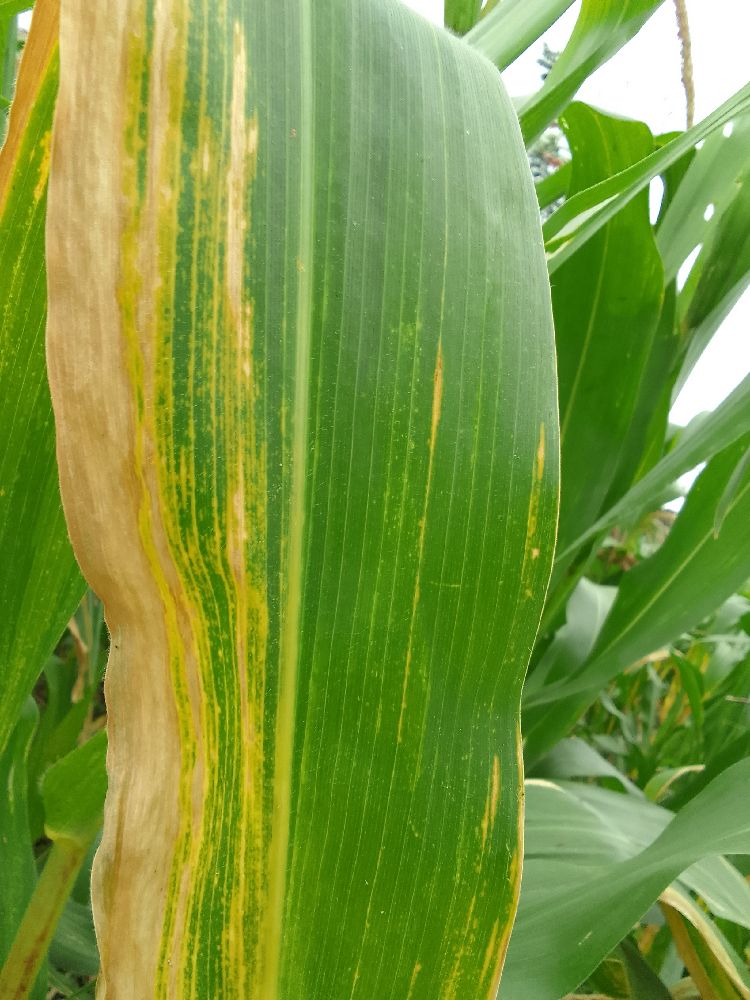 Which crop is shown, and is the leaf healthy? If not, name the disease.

maize, maize lethal necrosis
